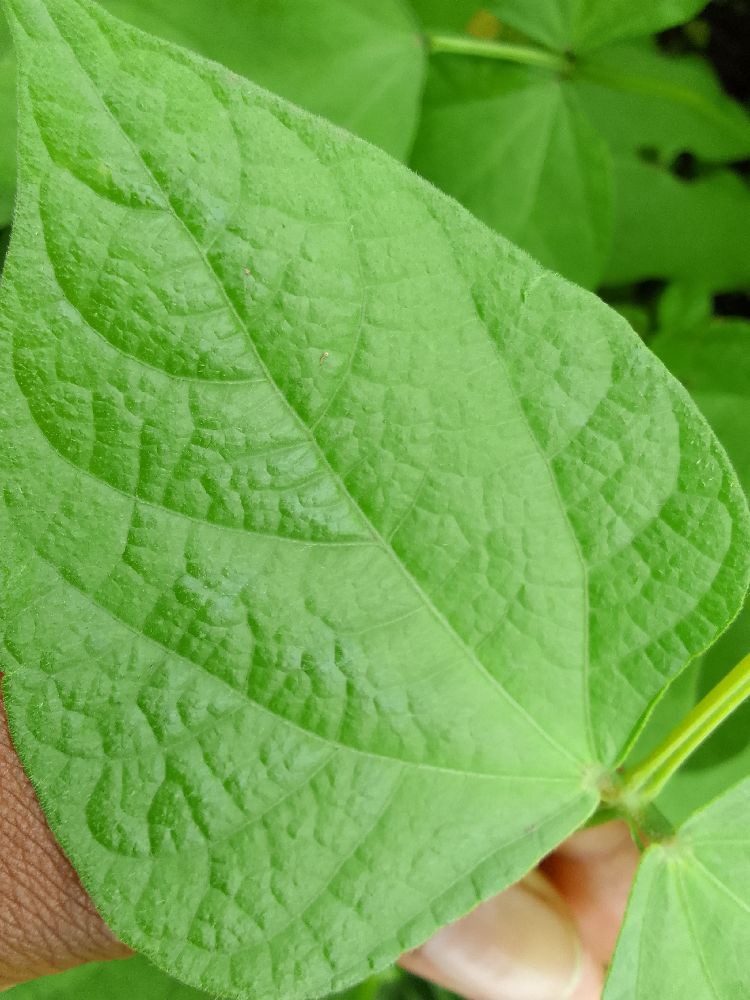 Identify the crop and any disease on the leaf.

common bean, healthy
